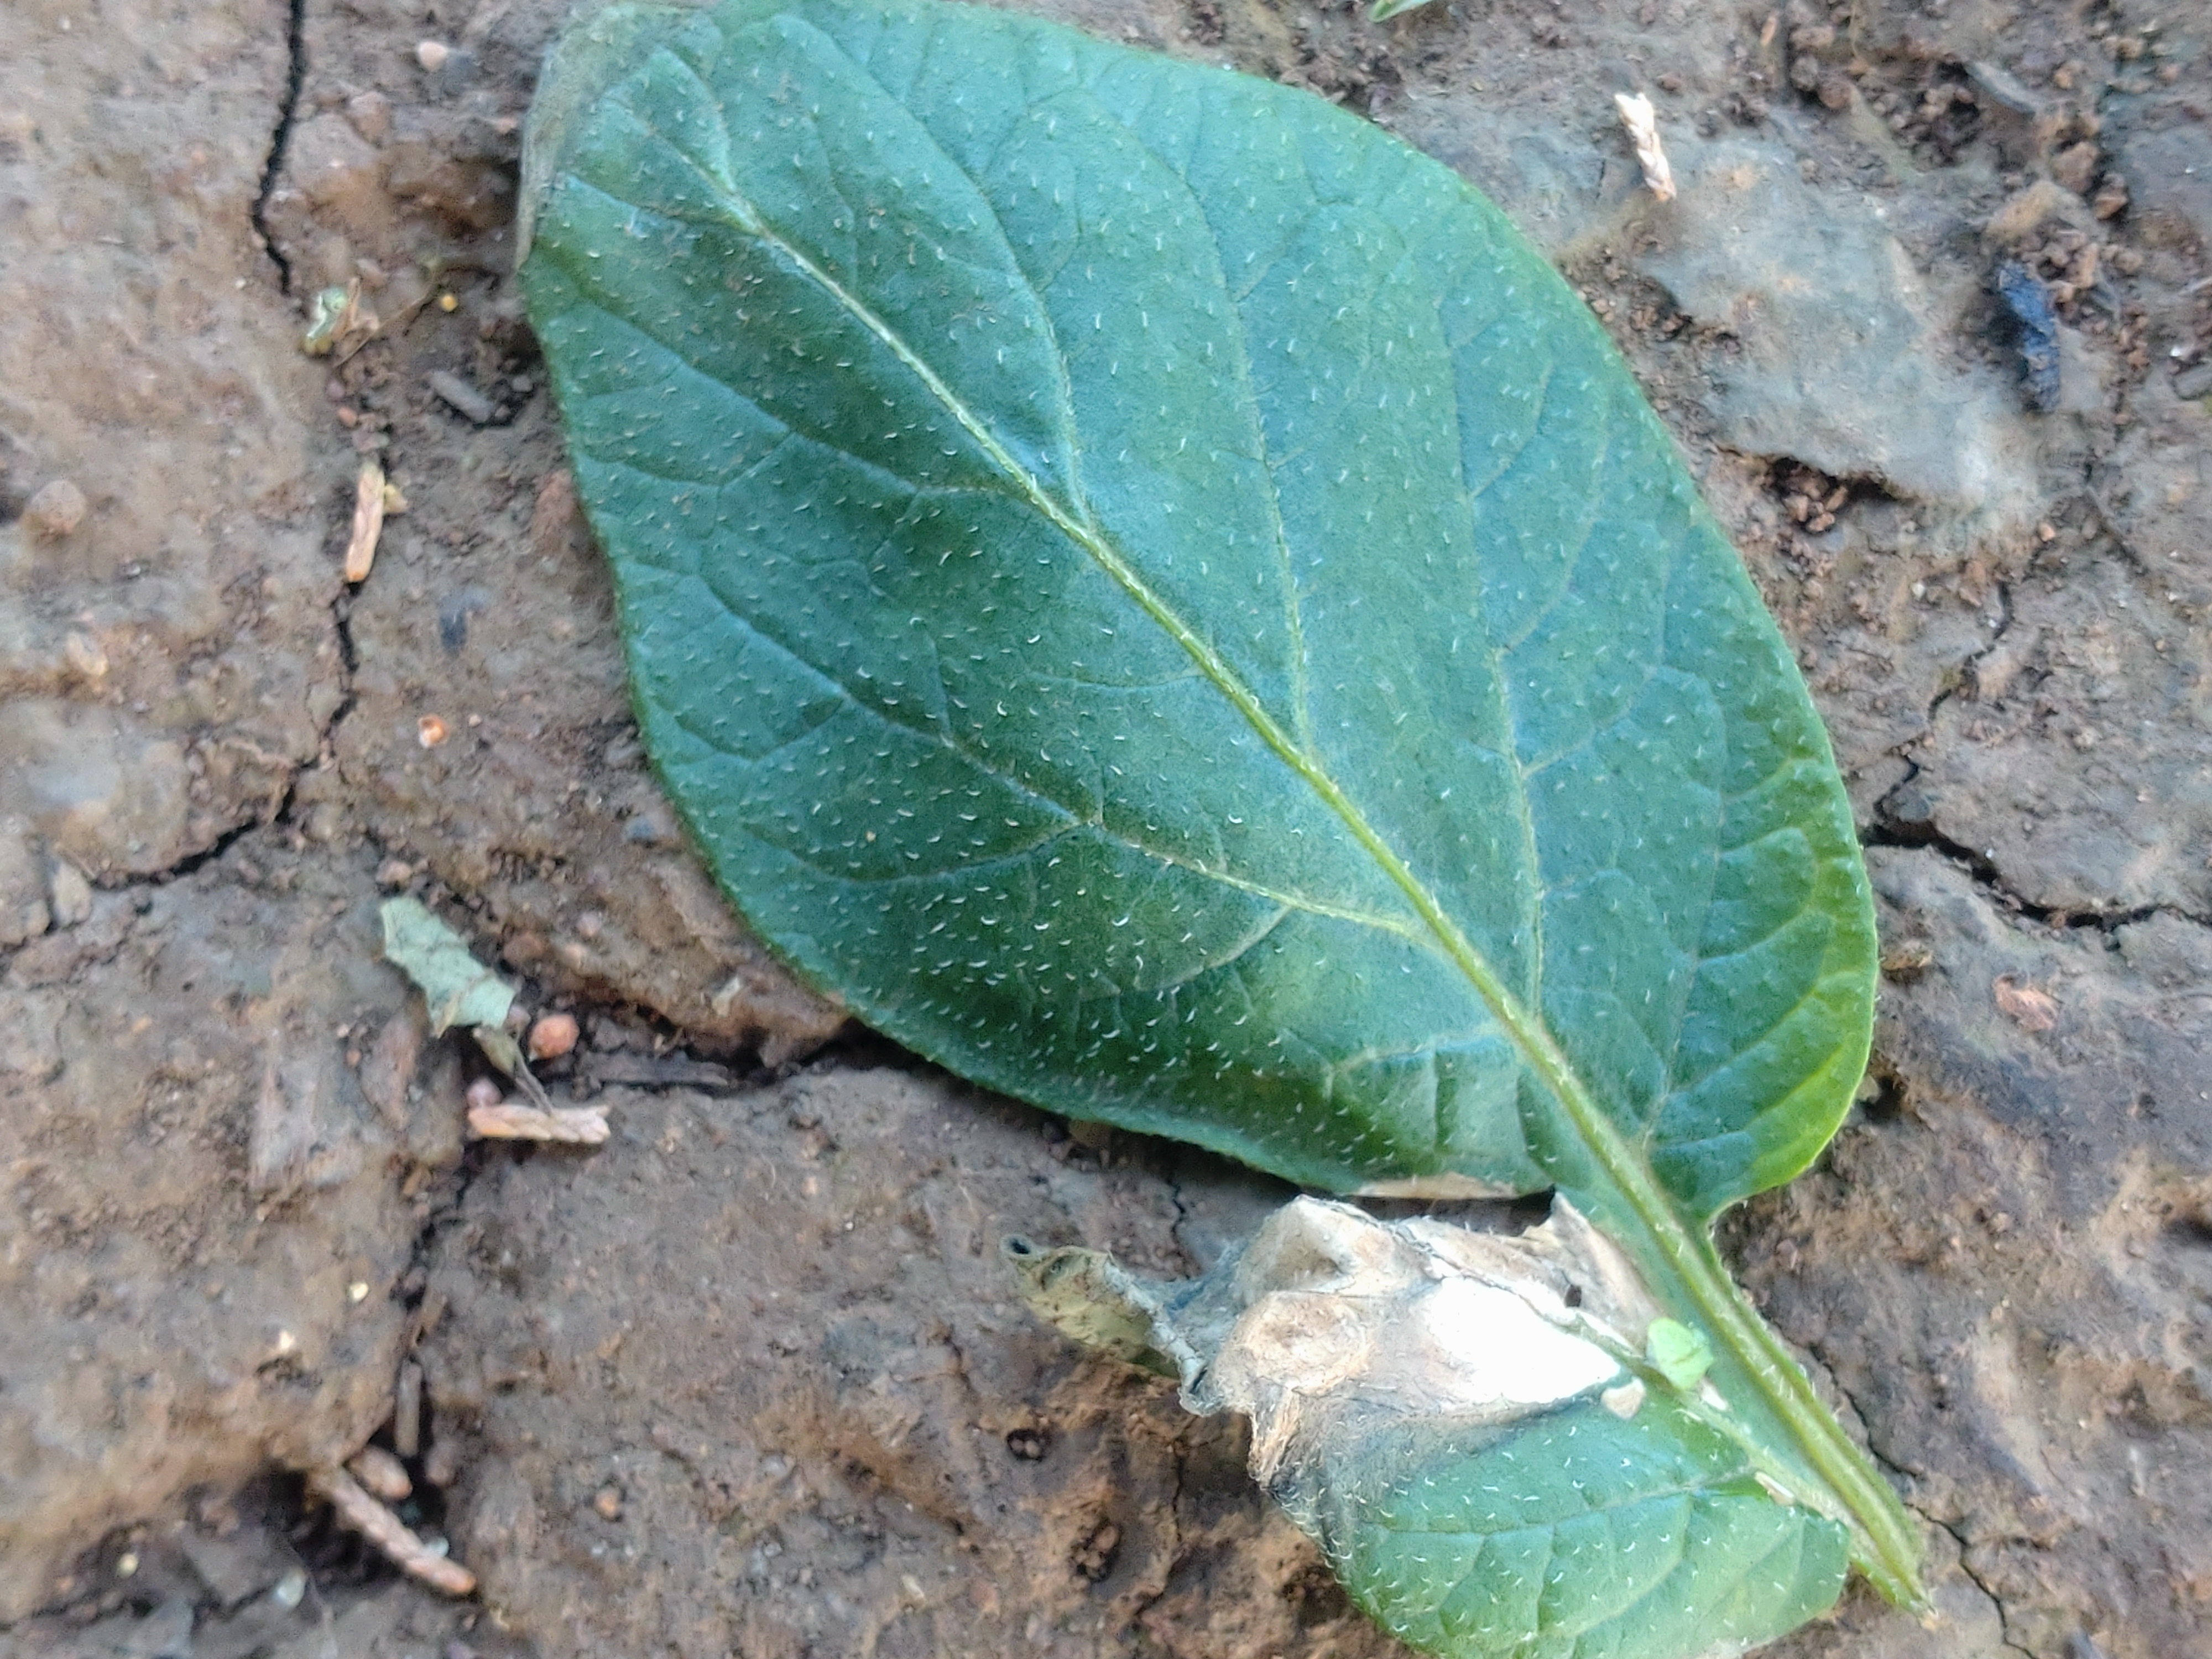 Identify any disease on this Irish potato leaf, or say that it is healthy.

early blight
